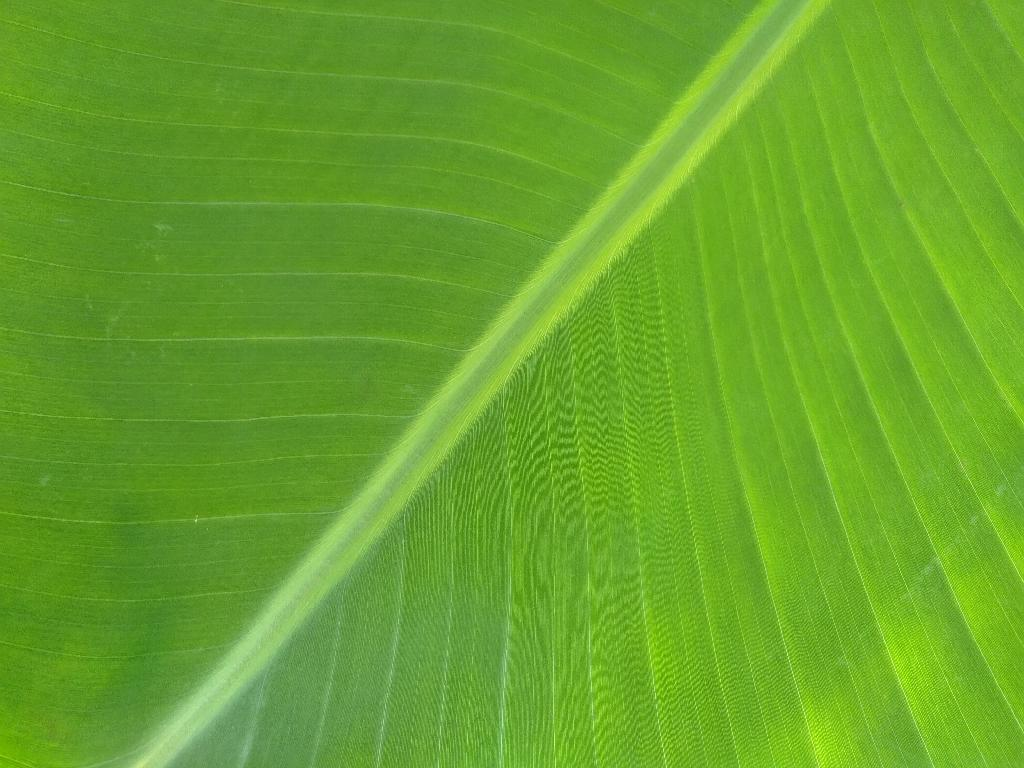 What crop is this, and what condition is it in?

banana, healthy
